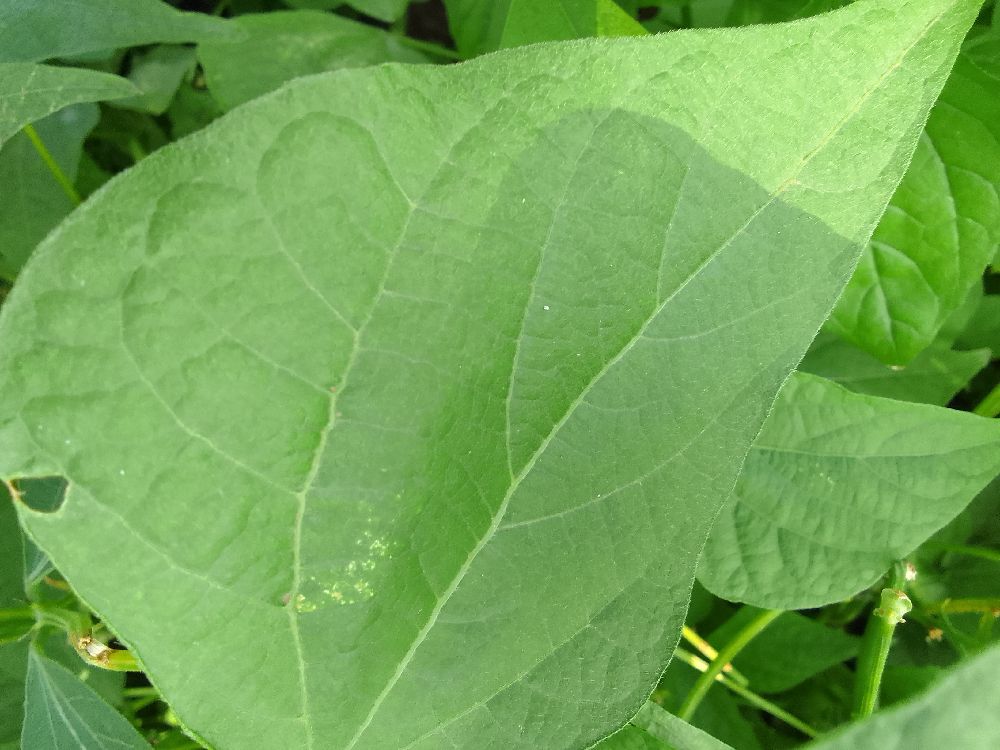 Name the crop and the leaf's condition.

common bean, healthy
